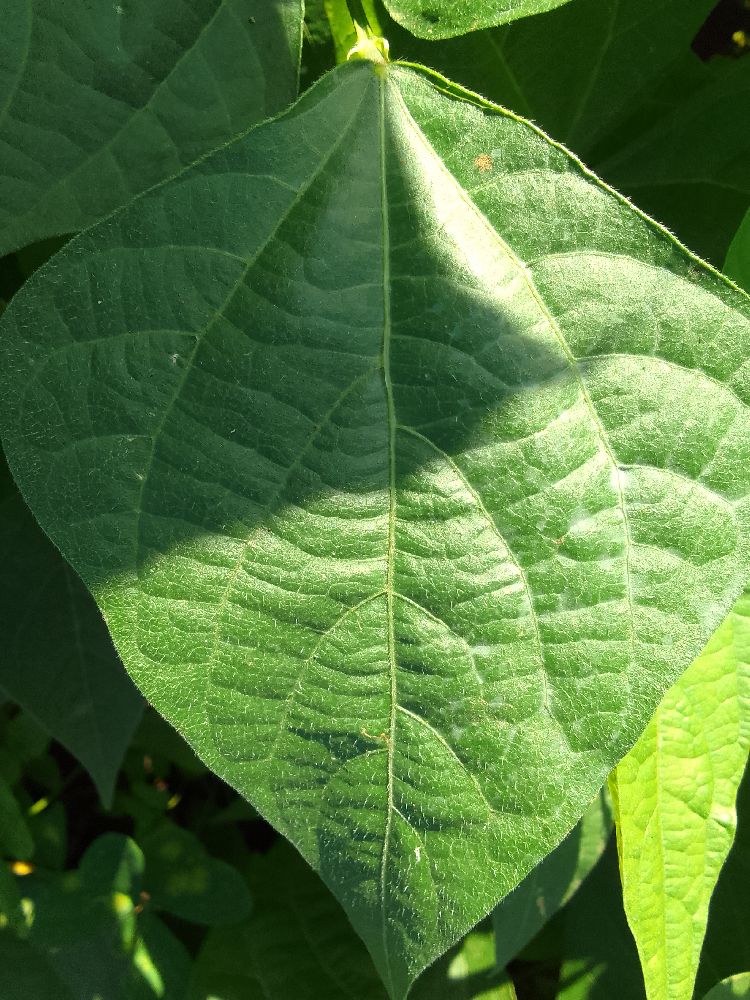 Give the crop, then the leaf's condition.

common bean, healthy
